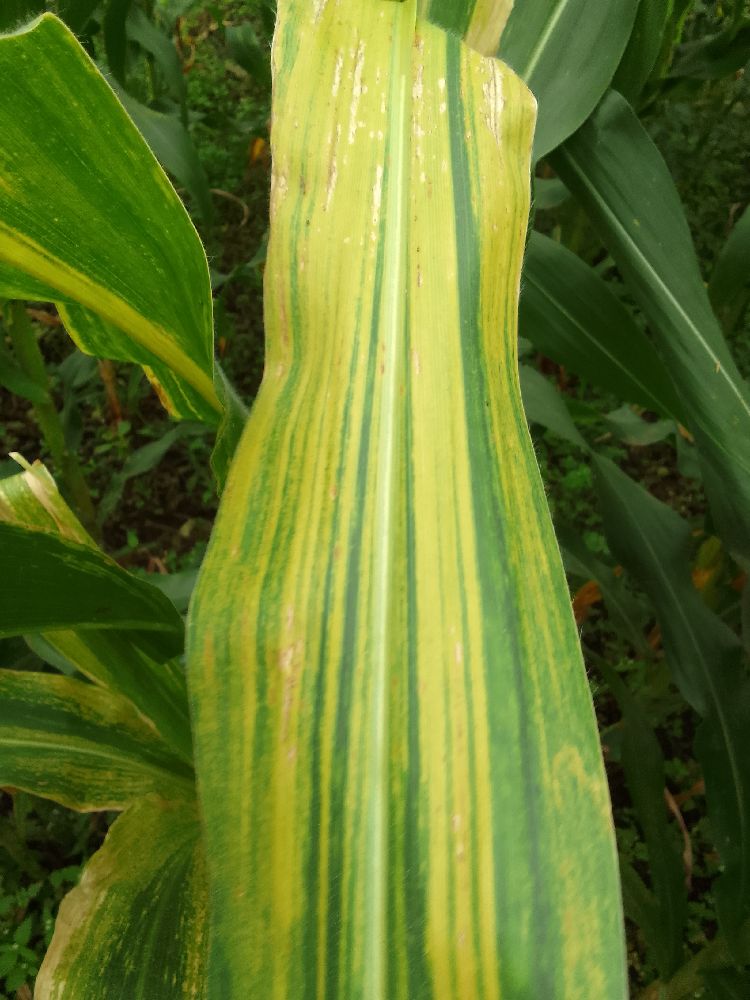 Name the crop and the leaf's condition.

maize, maize lethal necrosis
